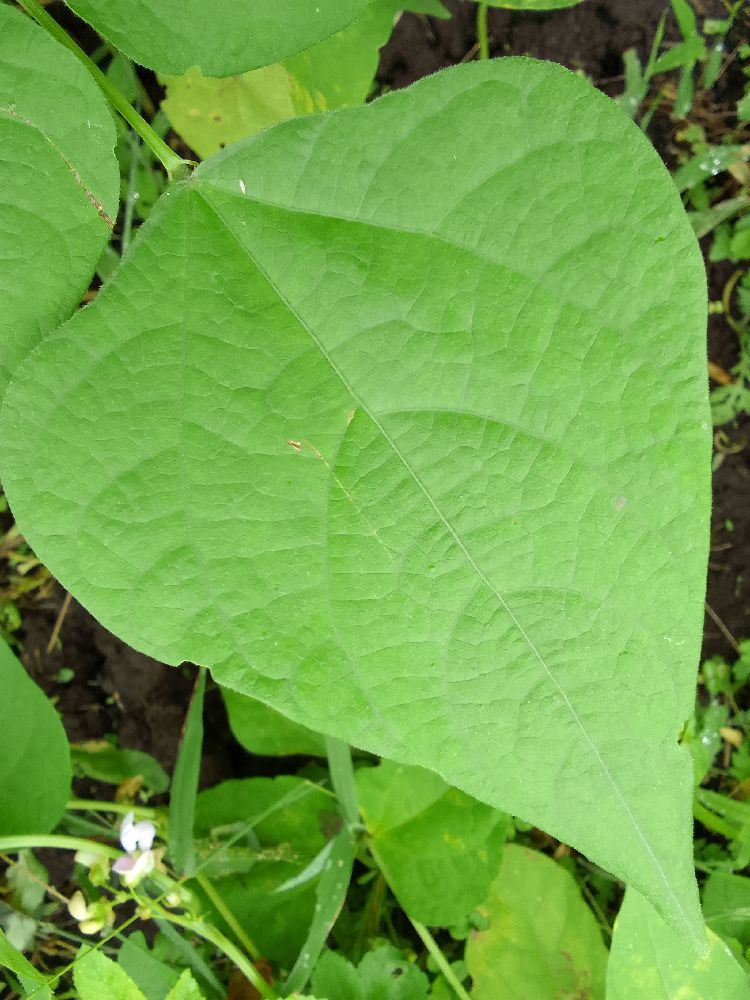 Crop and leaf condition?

common bean, healthy
